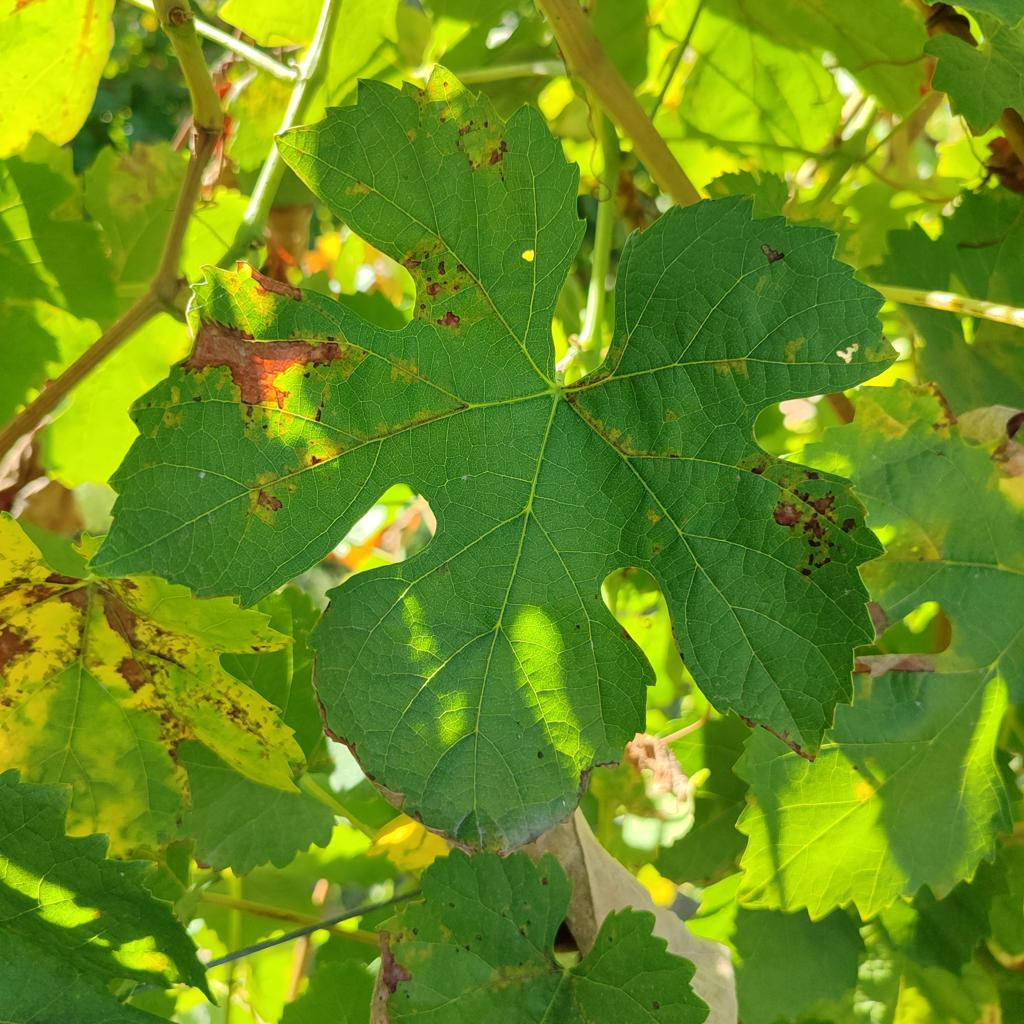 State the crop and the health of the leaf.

grapevine, downy mildew
